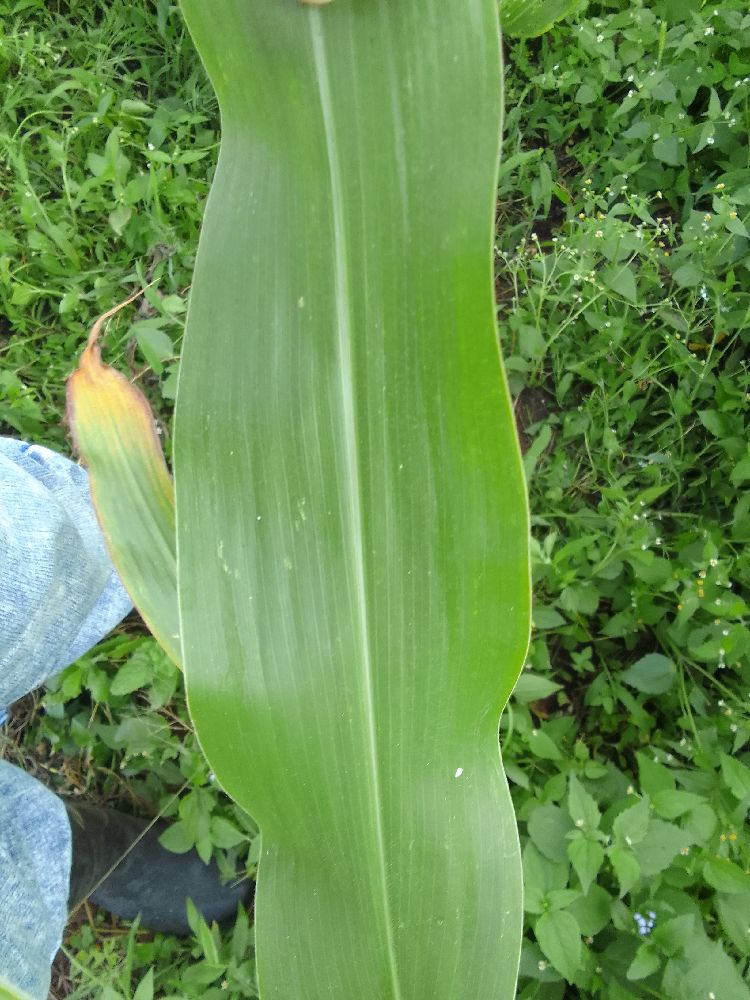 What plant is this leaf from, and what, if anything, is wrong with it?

maize, healthy
